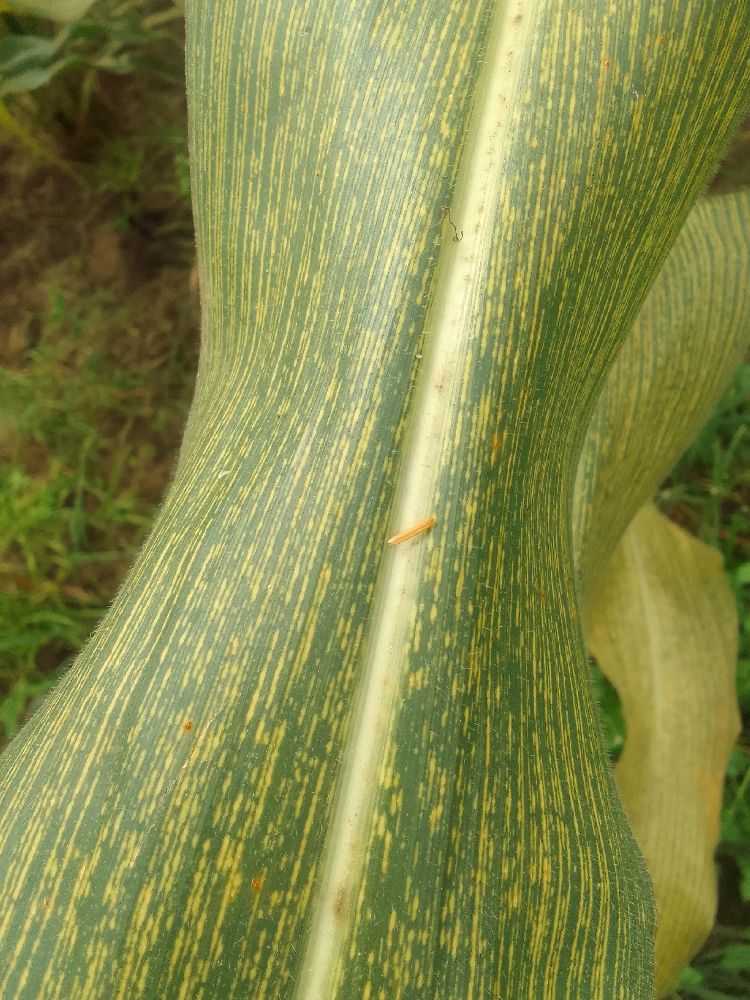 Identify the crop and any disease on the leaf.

maize, maize streak virus
